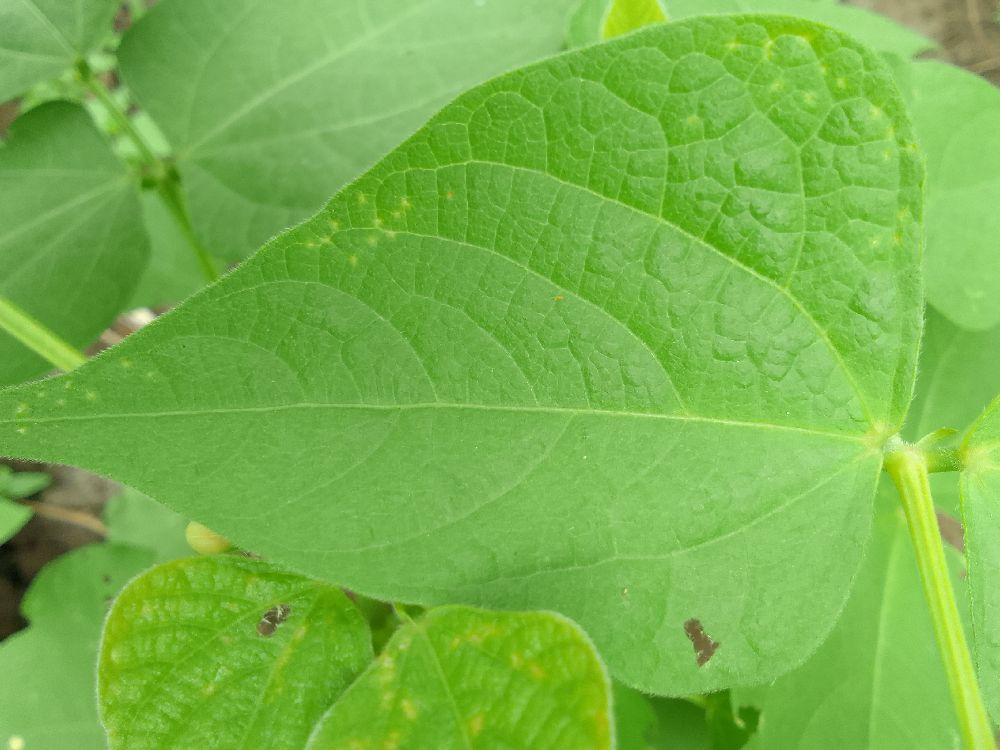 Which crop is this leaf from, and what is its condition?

common bean, healthy
